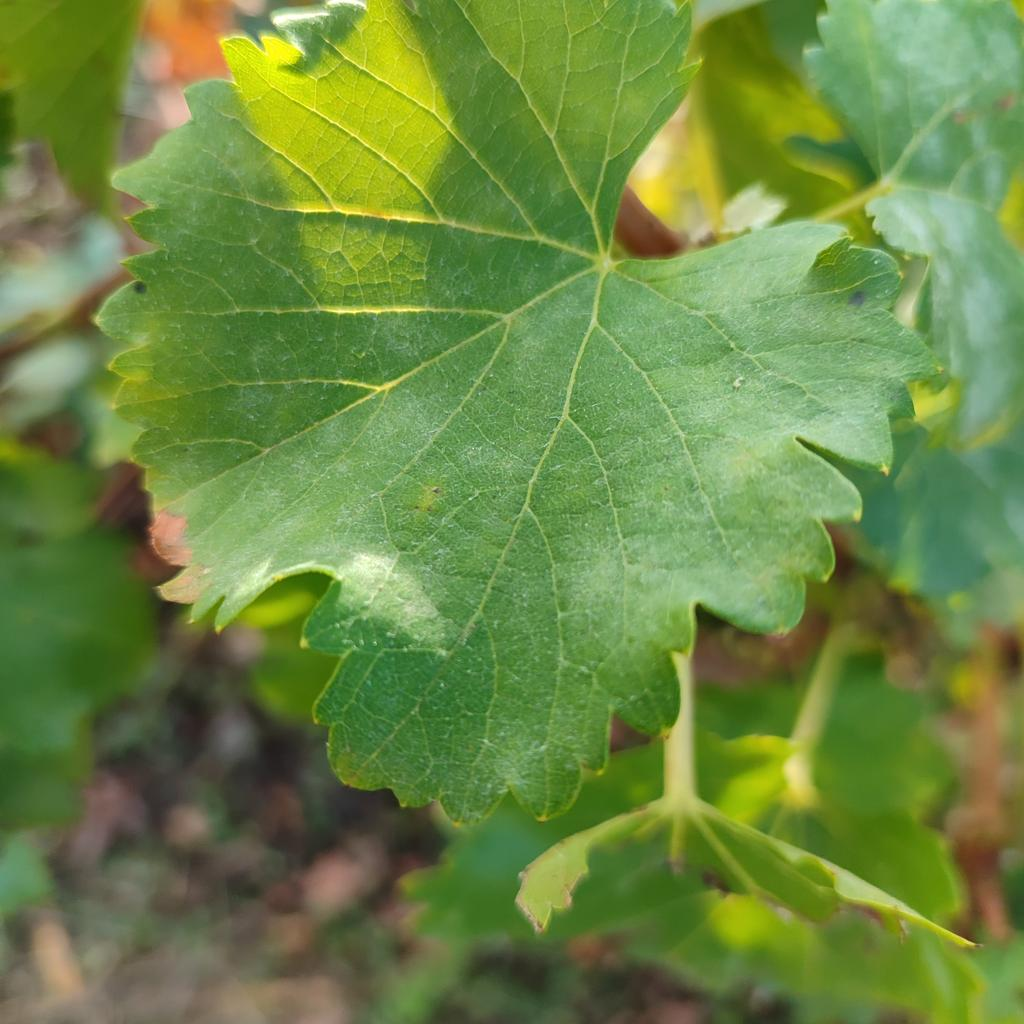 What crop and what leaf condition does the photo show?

grapevine, powdery mildew
